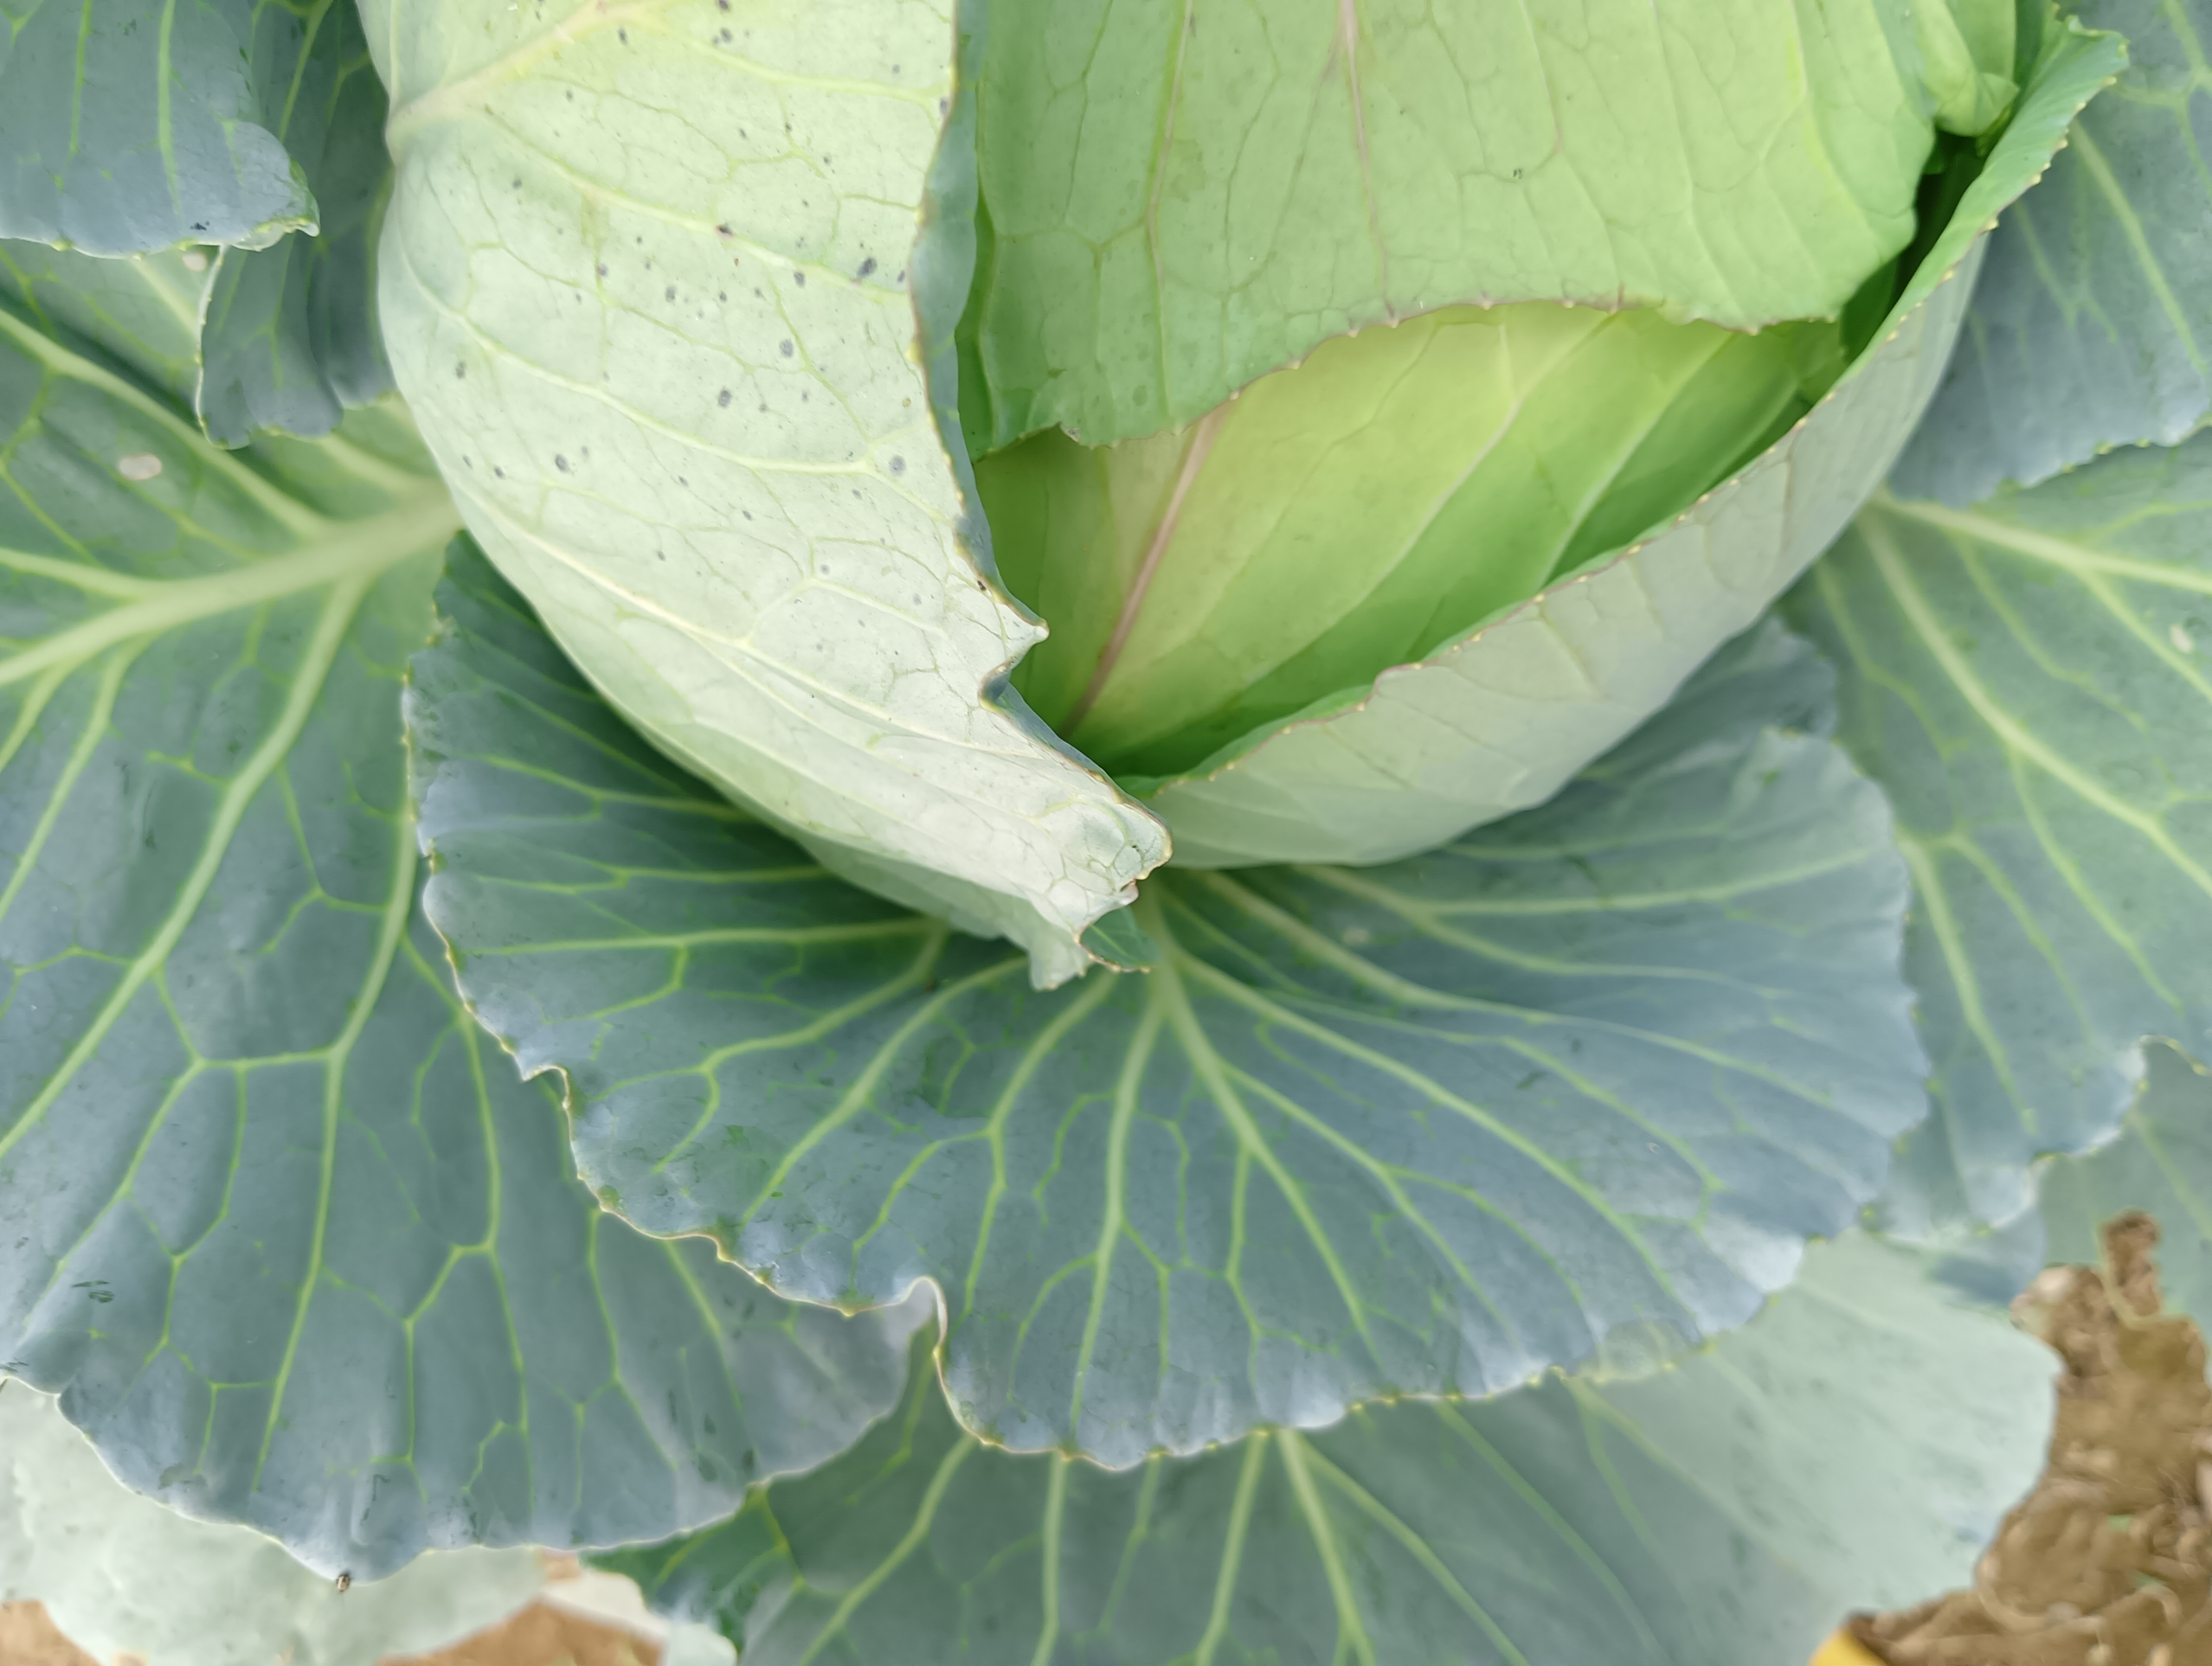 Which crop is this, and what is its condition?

cabbage, healthy
